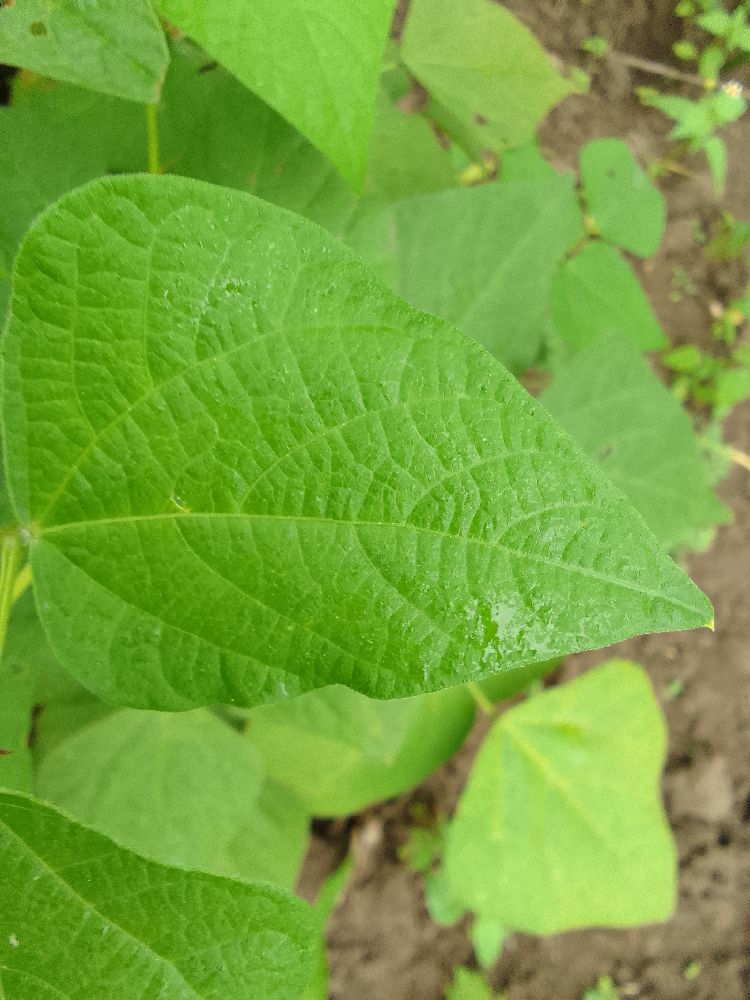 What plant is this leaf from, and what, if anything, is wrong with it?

common bean, healthy
